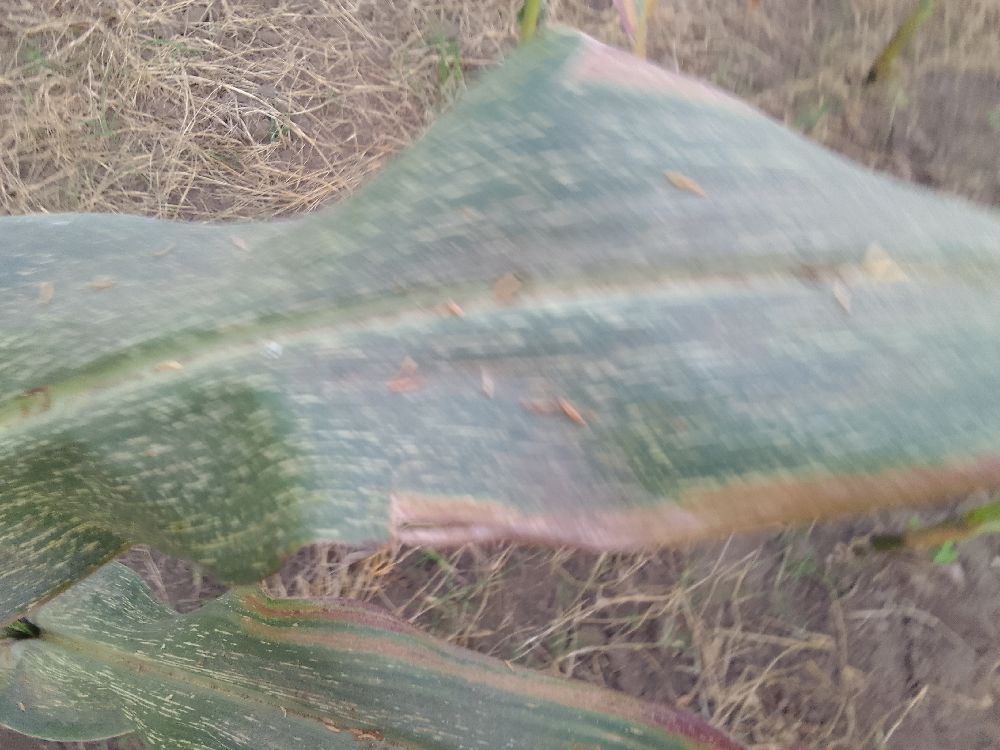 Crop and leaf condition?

maize, maize streak virus
